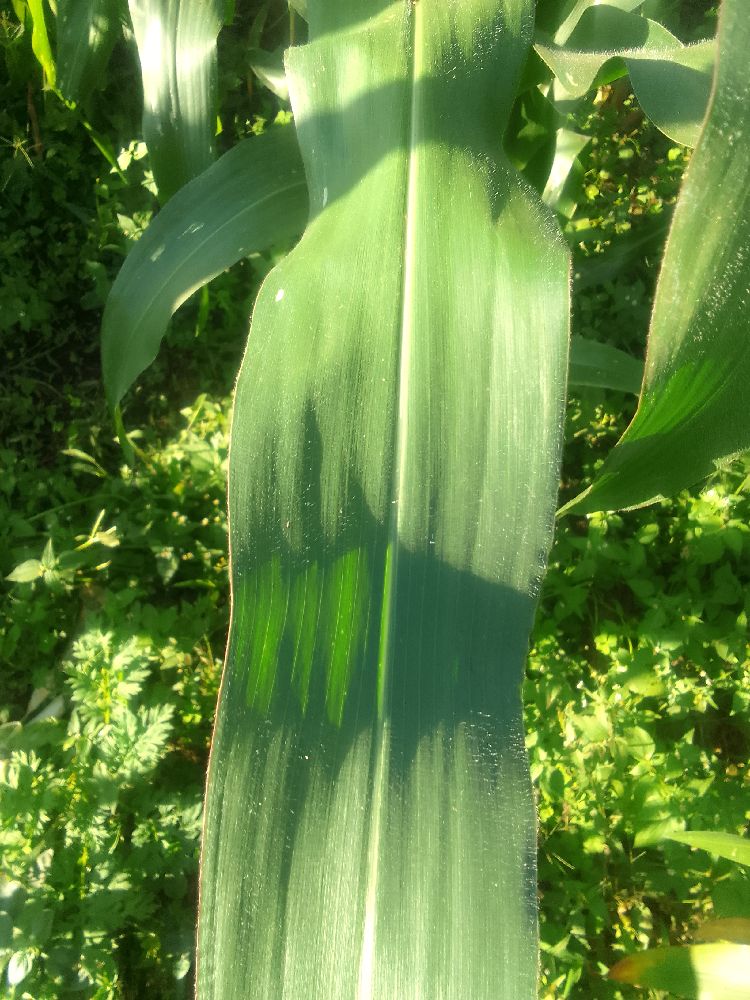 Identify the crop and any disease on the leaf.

maize, healthy
